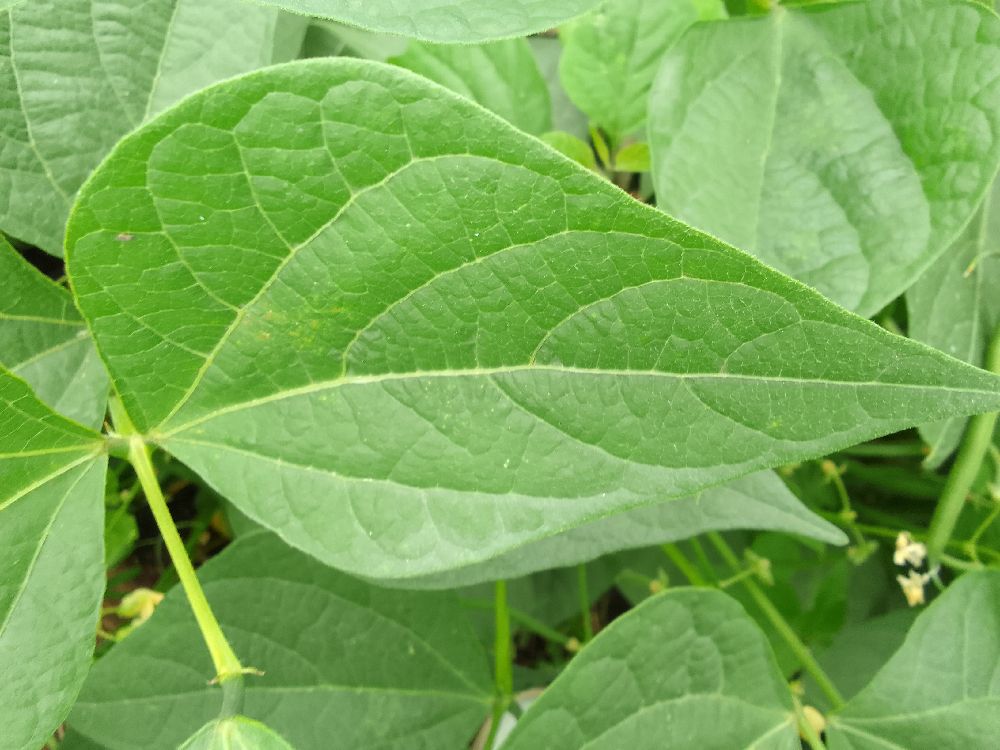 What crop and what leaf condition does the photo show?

common bean, healthy
